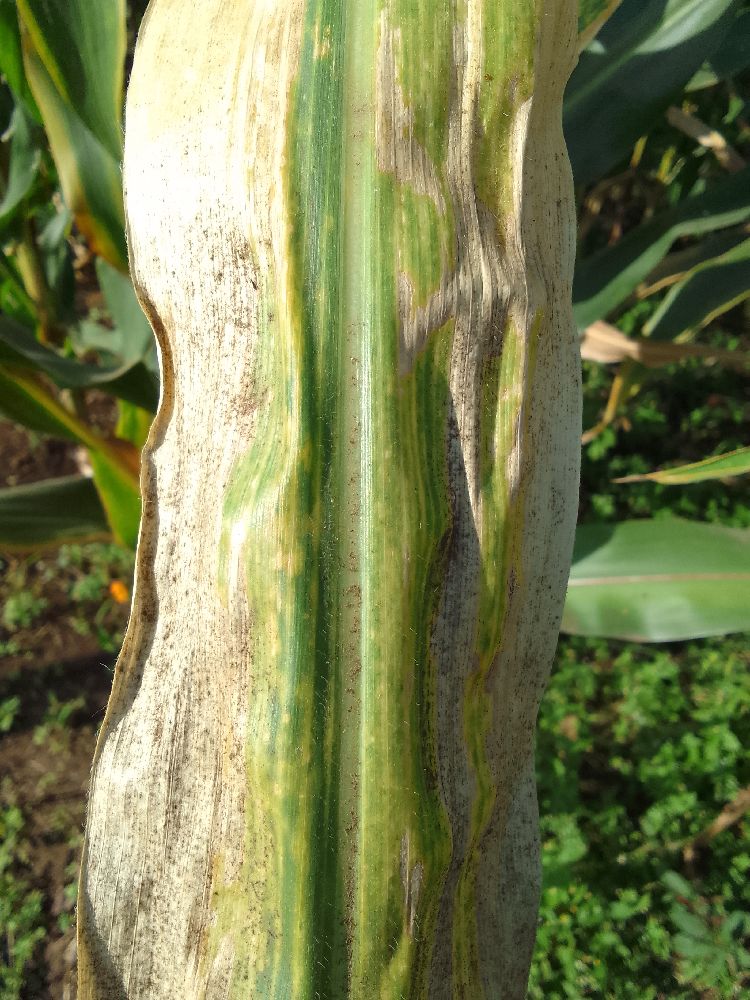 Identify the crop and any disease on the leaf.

maize, maize lethal necrosis
